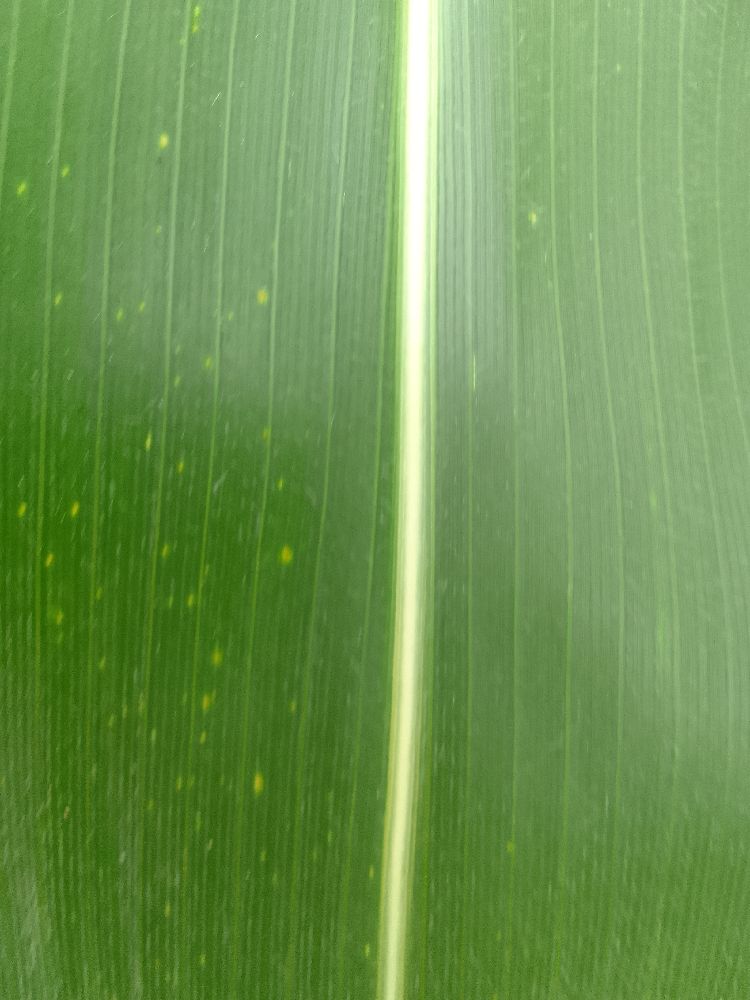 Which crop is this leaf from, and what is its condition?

maize, healthy
